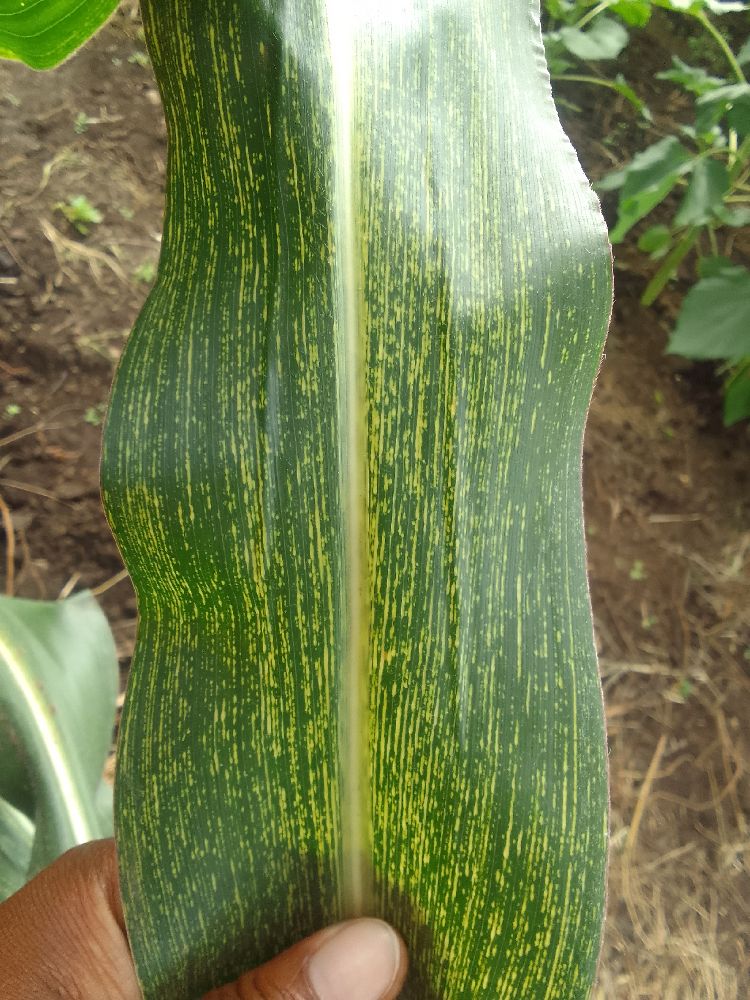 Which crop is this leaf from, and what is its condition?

maize, maize streak virus
